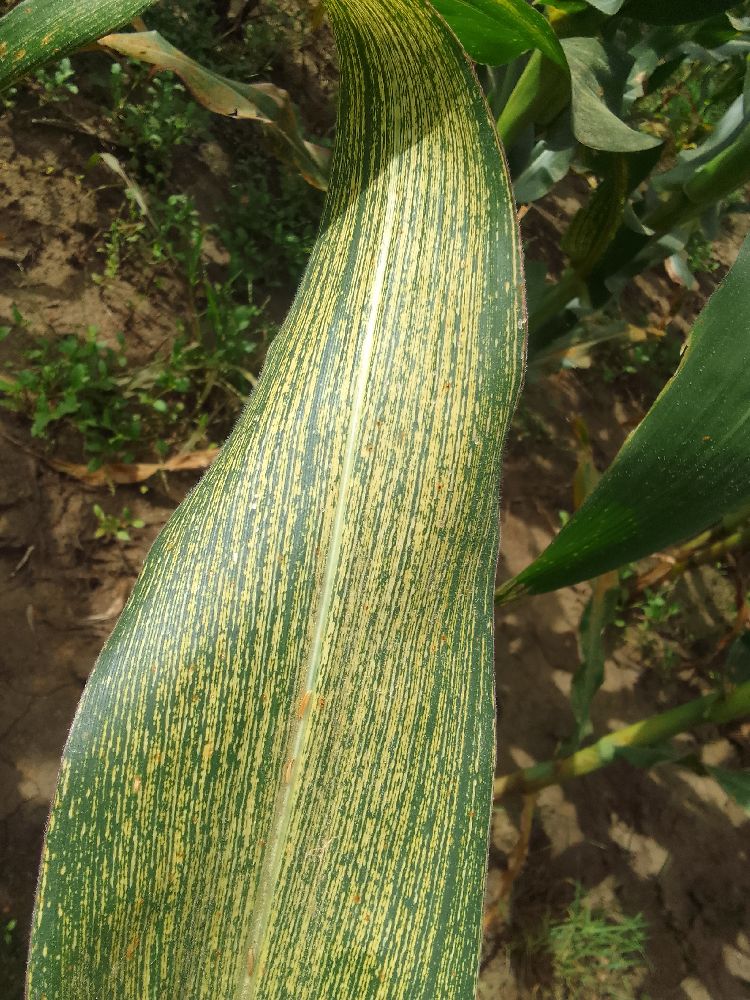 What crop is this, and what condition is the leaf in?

maize, maize streak virus
